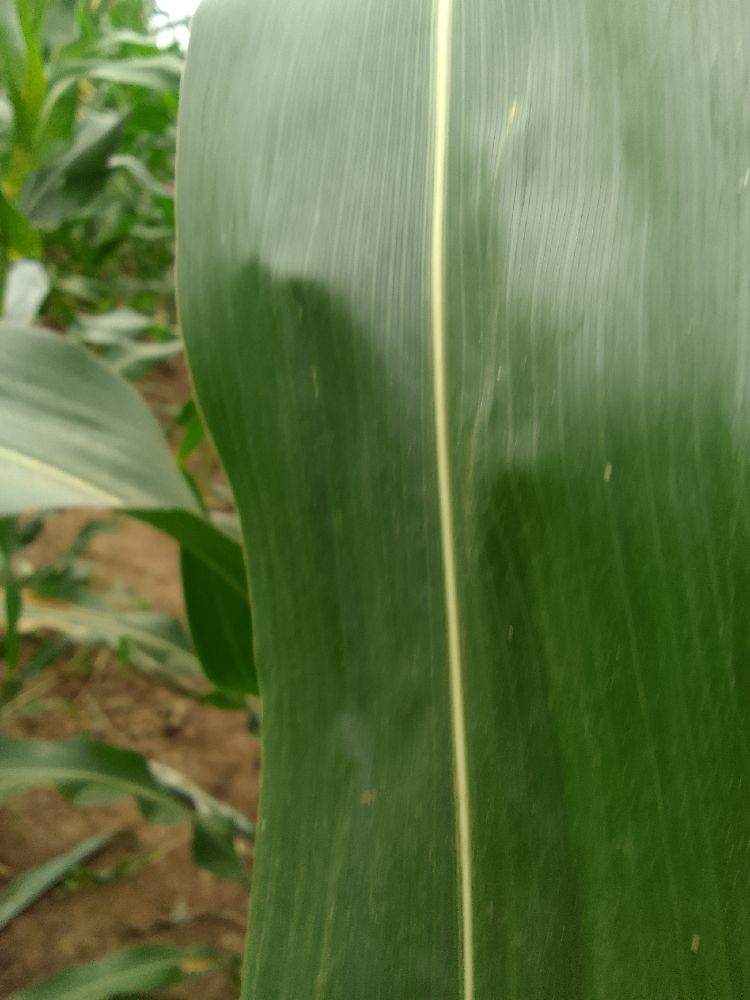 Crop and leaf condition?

maize, healthy
